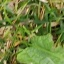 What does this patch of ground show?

structured weed
